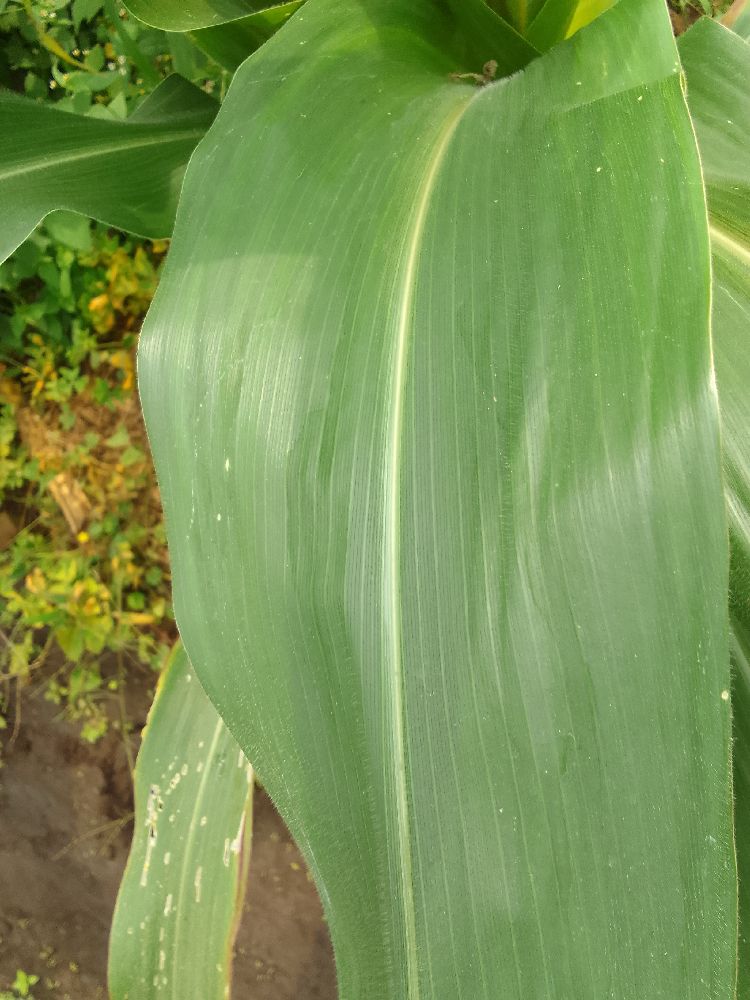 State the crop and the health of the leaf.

maize, healthy
